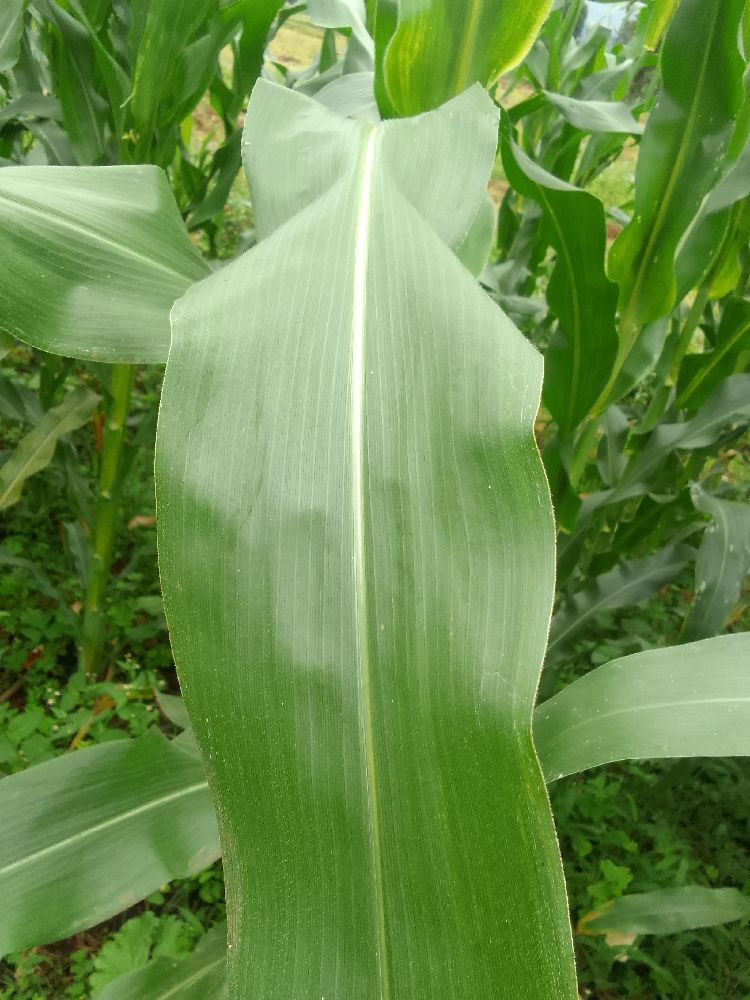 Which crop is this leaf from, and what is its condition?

maize, healthy
